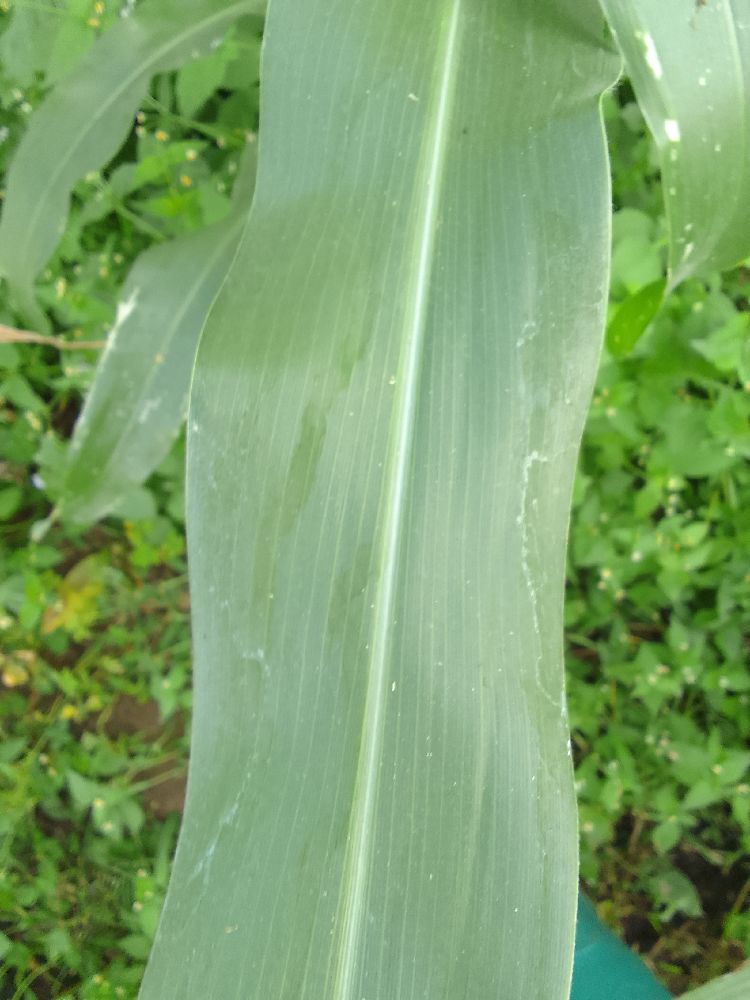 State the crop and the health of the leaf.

maize, healthy
